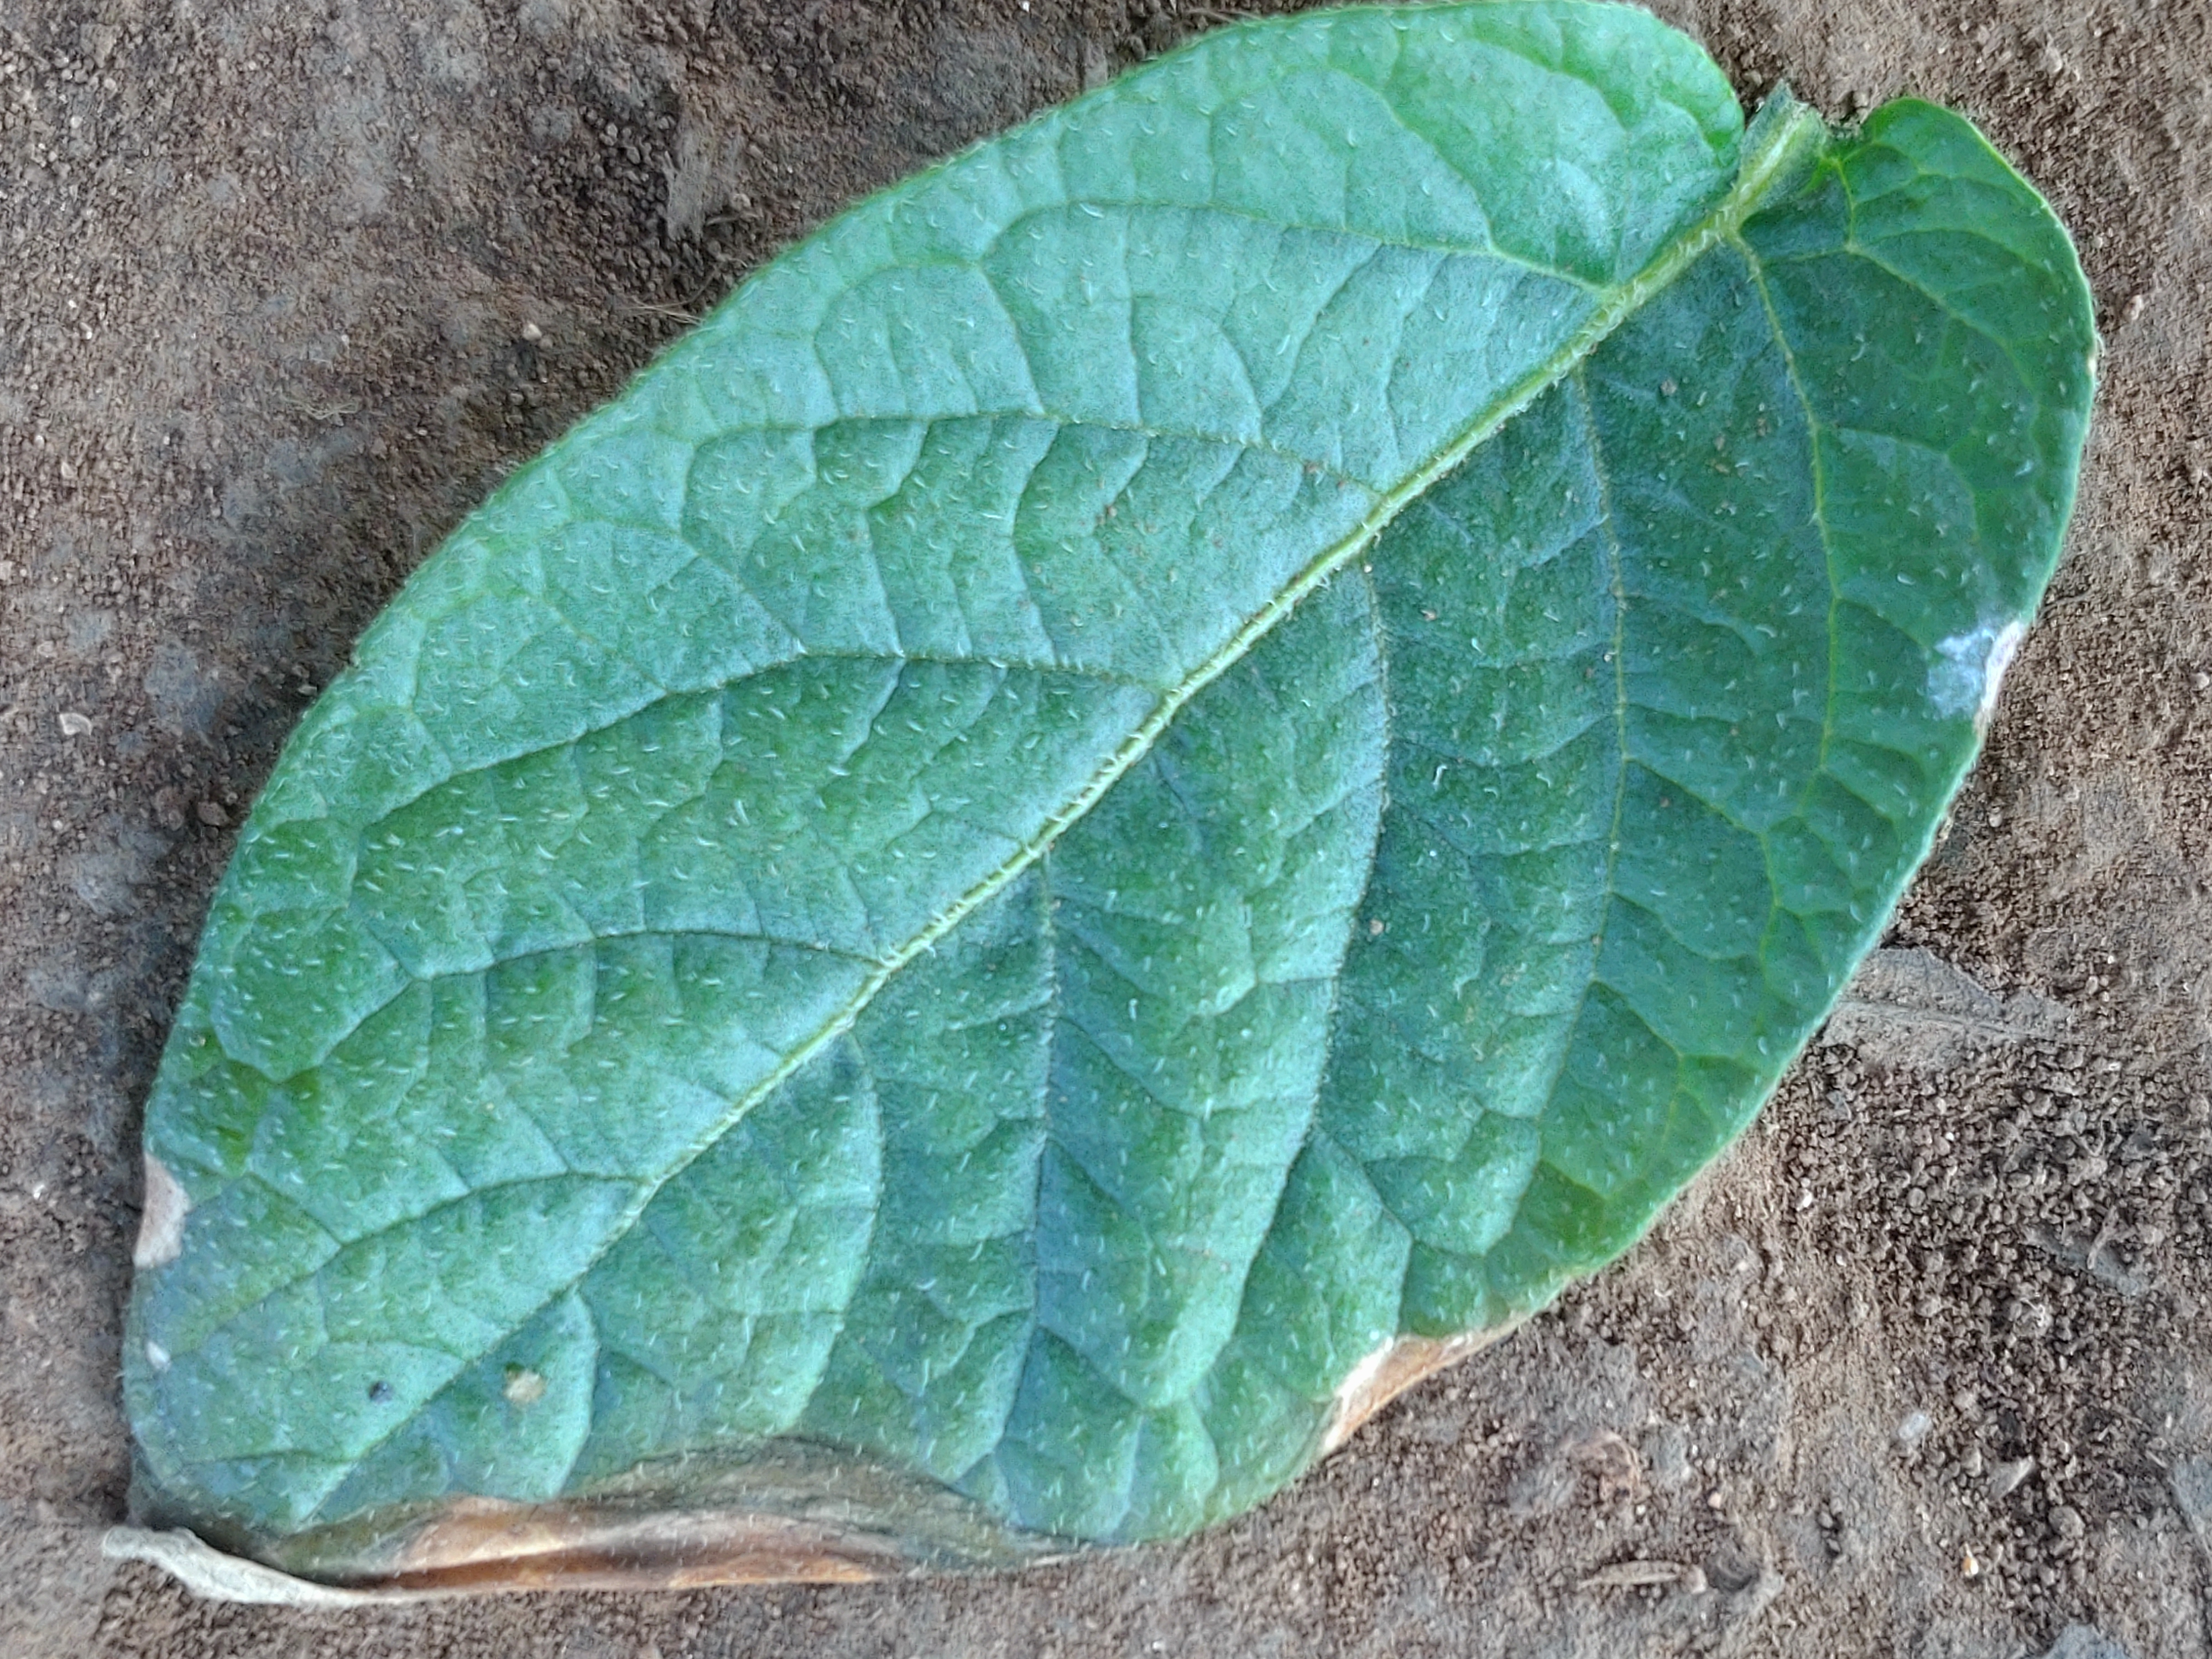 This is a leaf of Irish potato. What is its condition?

early blight
